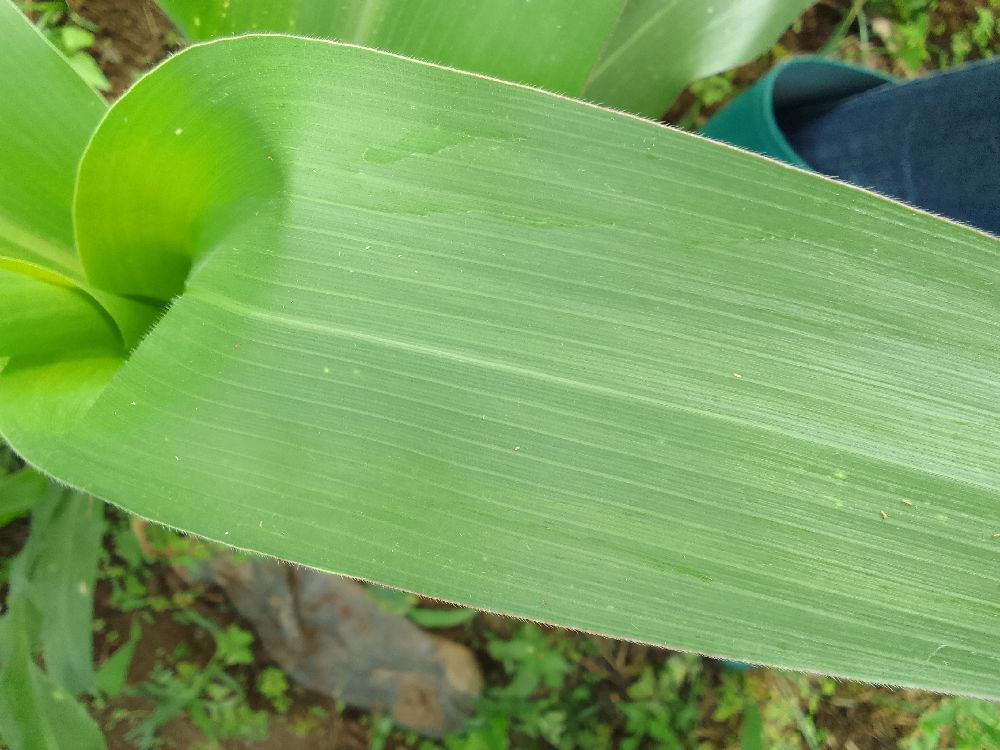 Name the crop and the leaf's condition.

maize, healthy
